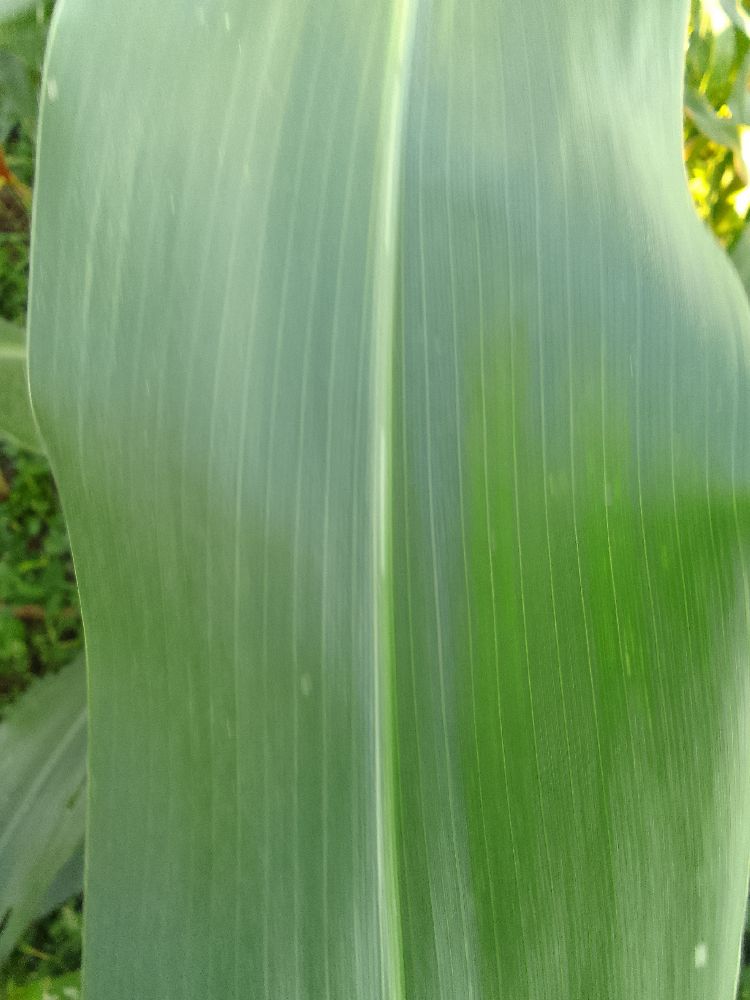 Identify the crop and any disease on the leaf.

maize, healthy
